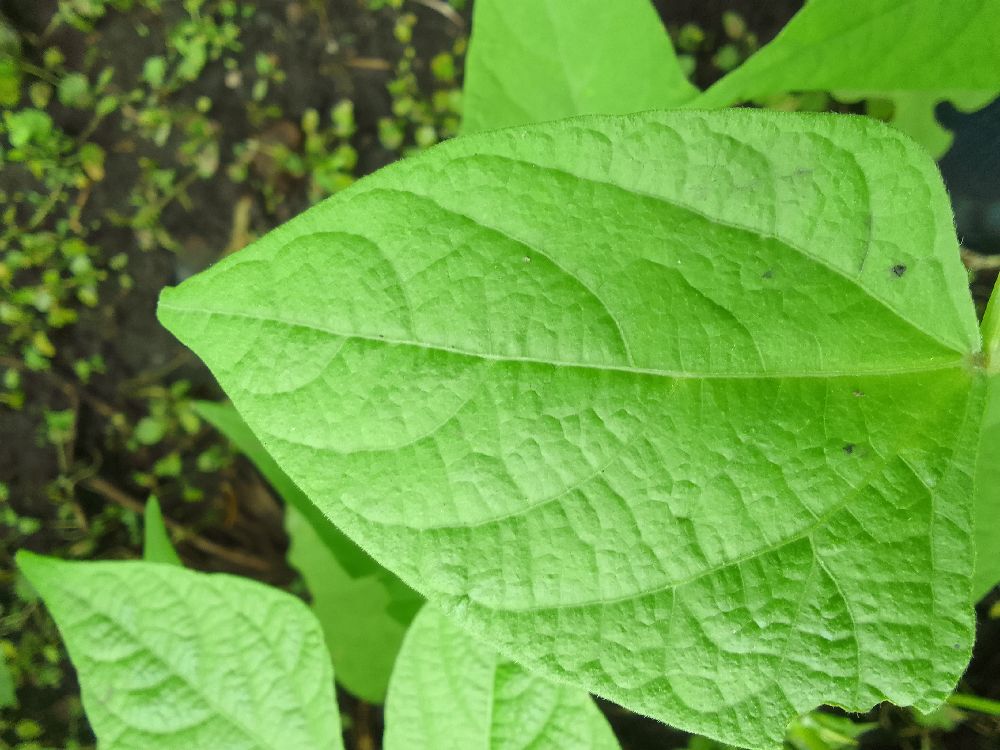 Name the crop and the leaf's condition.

common bean, healthy
